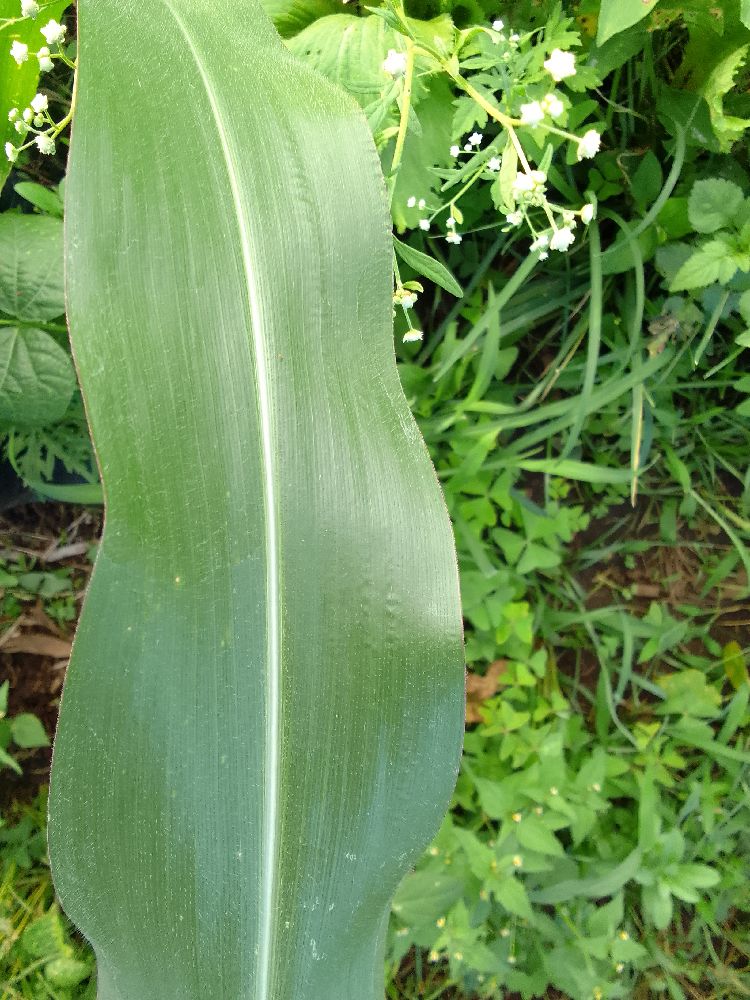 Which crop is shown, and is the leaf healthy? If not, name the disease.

maize, healthy
